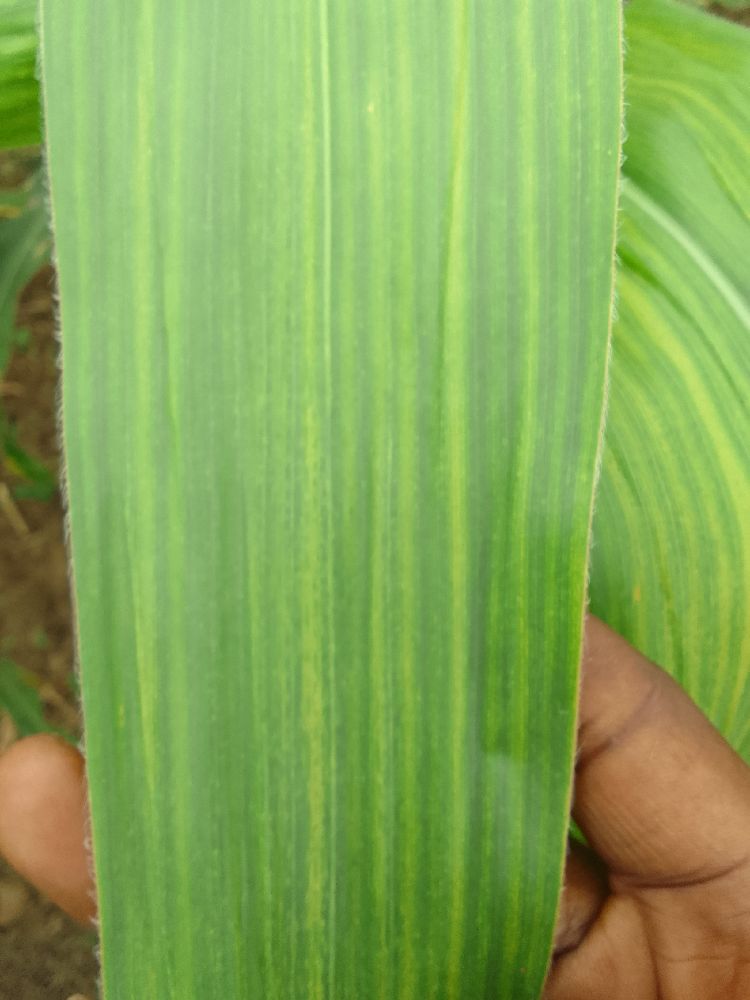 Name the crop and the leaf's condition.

maize, maize lethal necrosis
